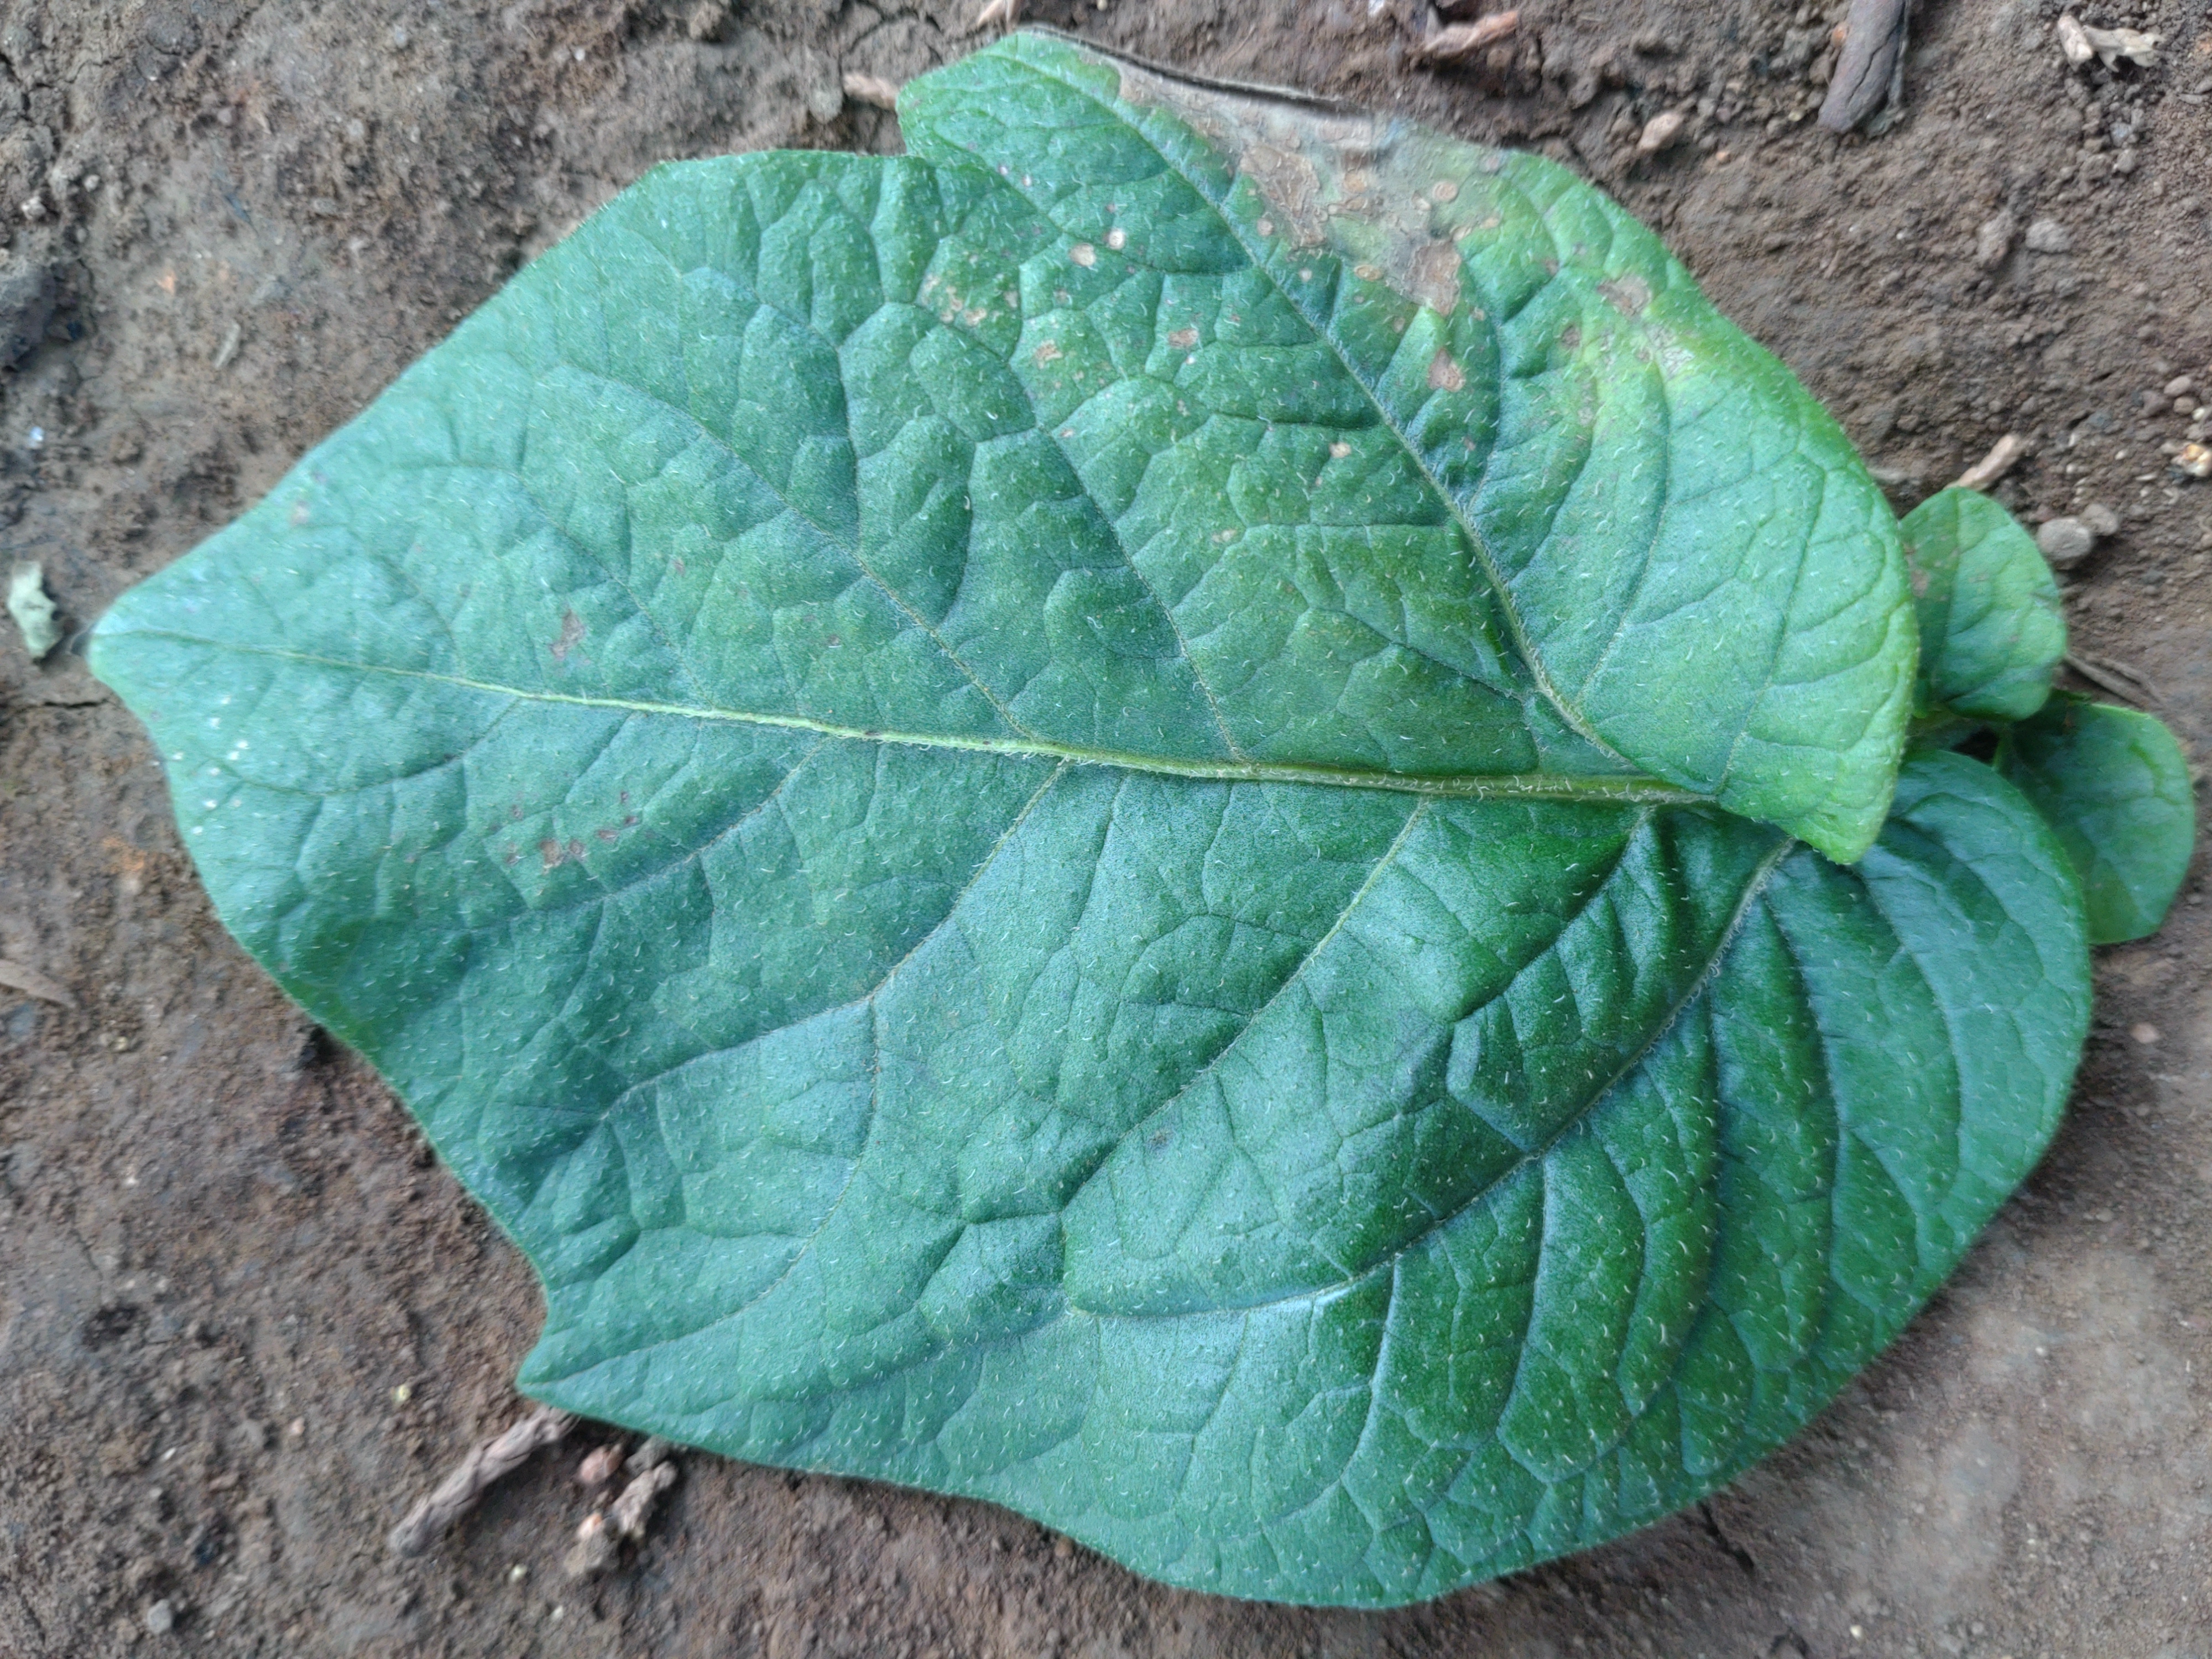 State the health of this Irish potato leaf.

early blight
